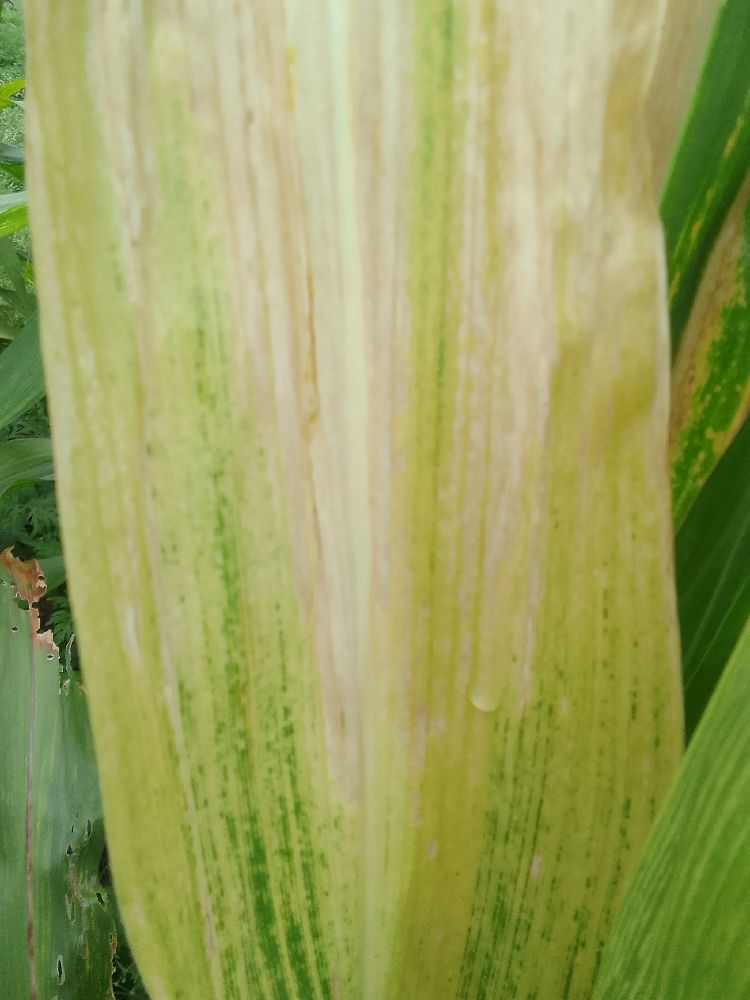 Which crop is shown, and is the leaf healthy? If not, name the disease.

maize, maize lethal necrosis
